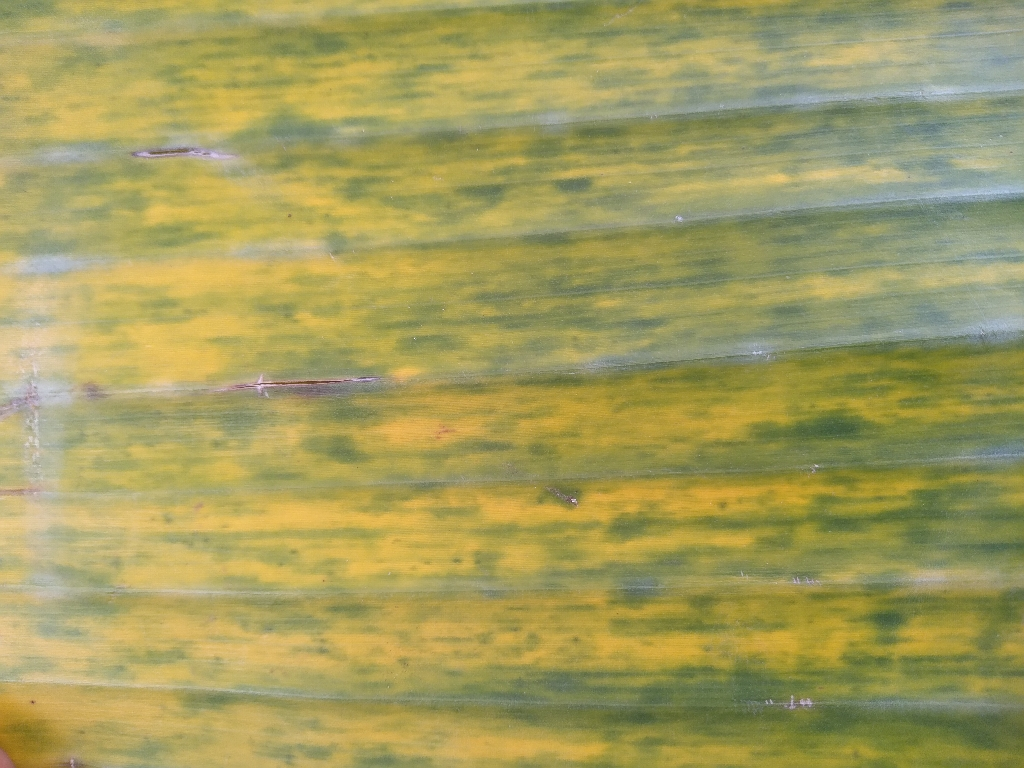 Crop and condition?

banana, fusarium wilt race 1
